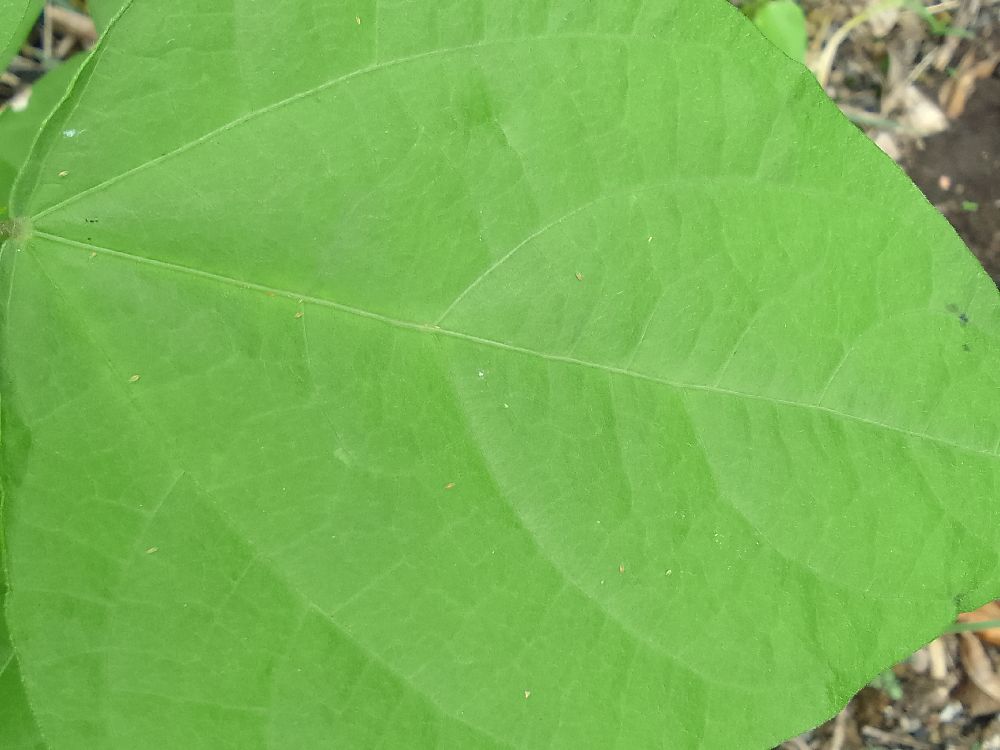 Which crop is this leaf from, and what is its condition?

common bean, healthy
